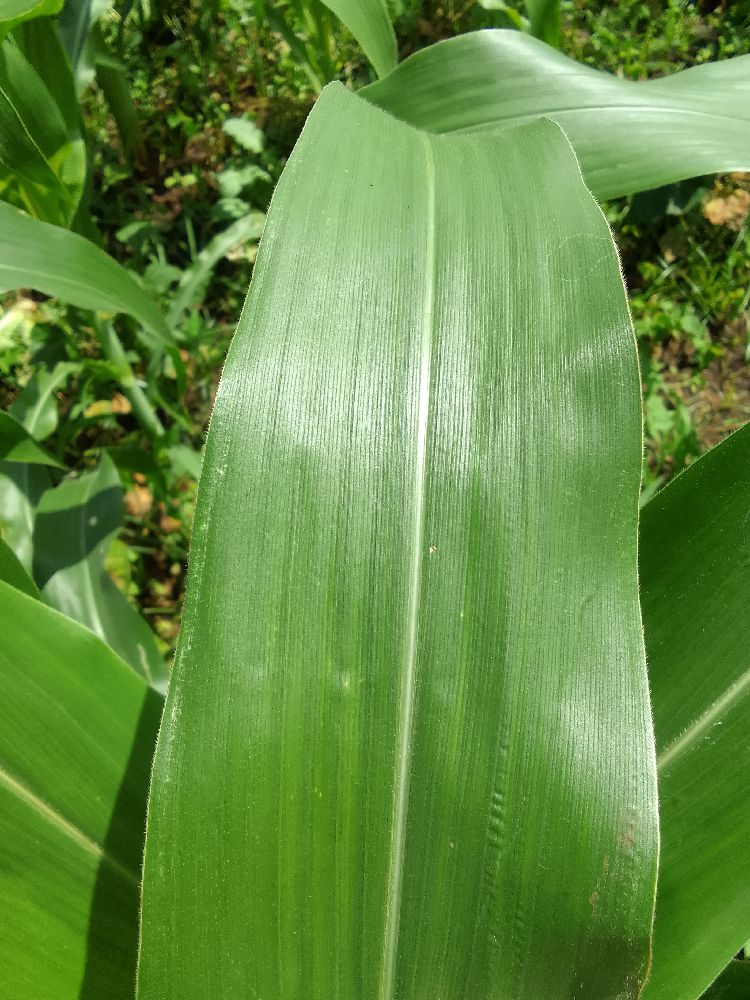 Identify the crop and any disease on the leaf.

maize, healthy
